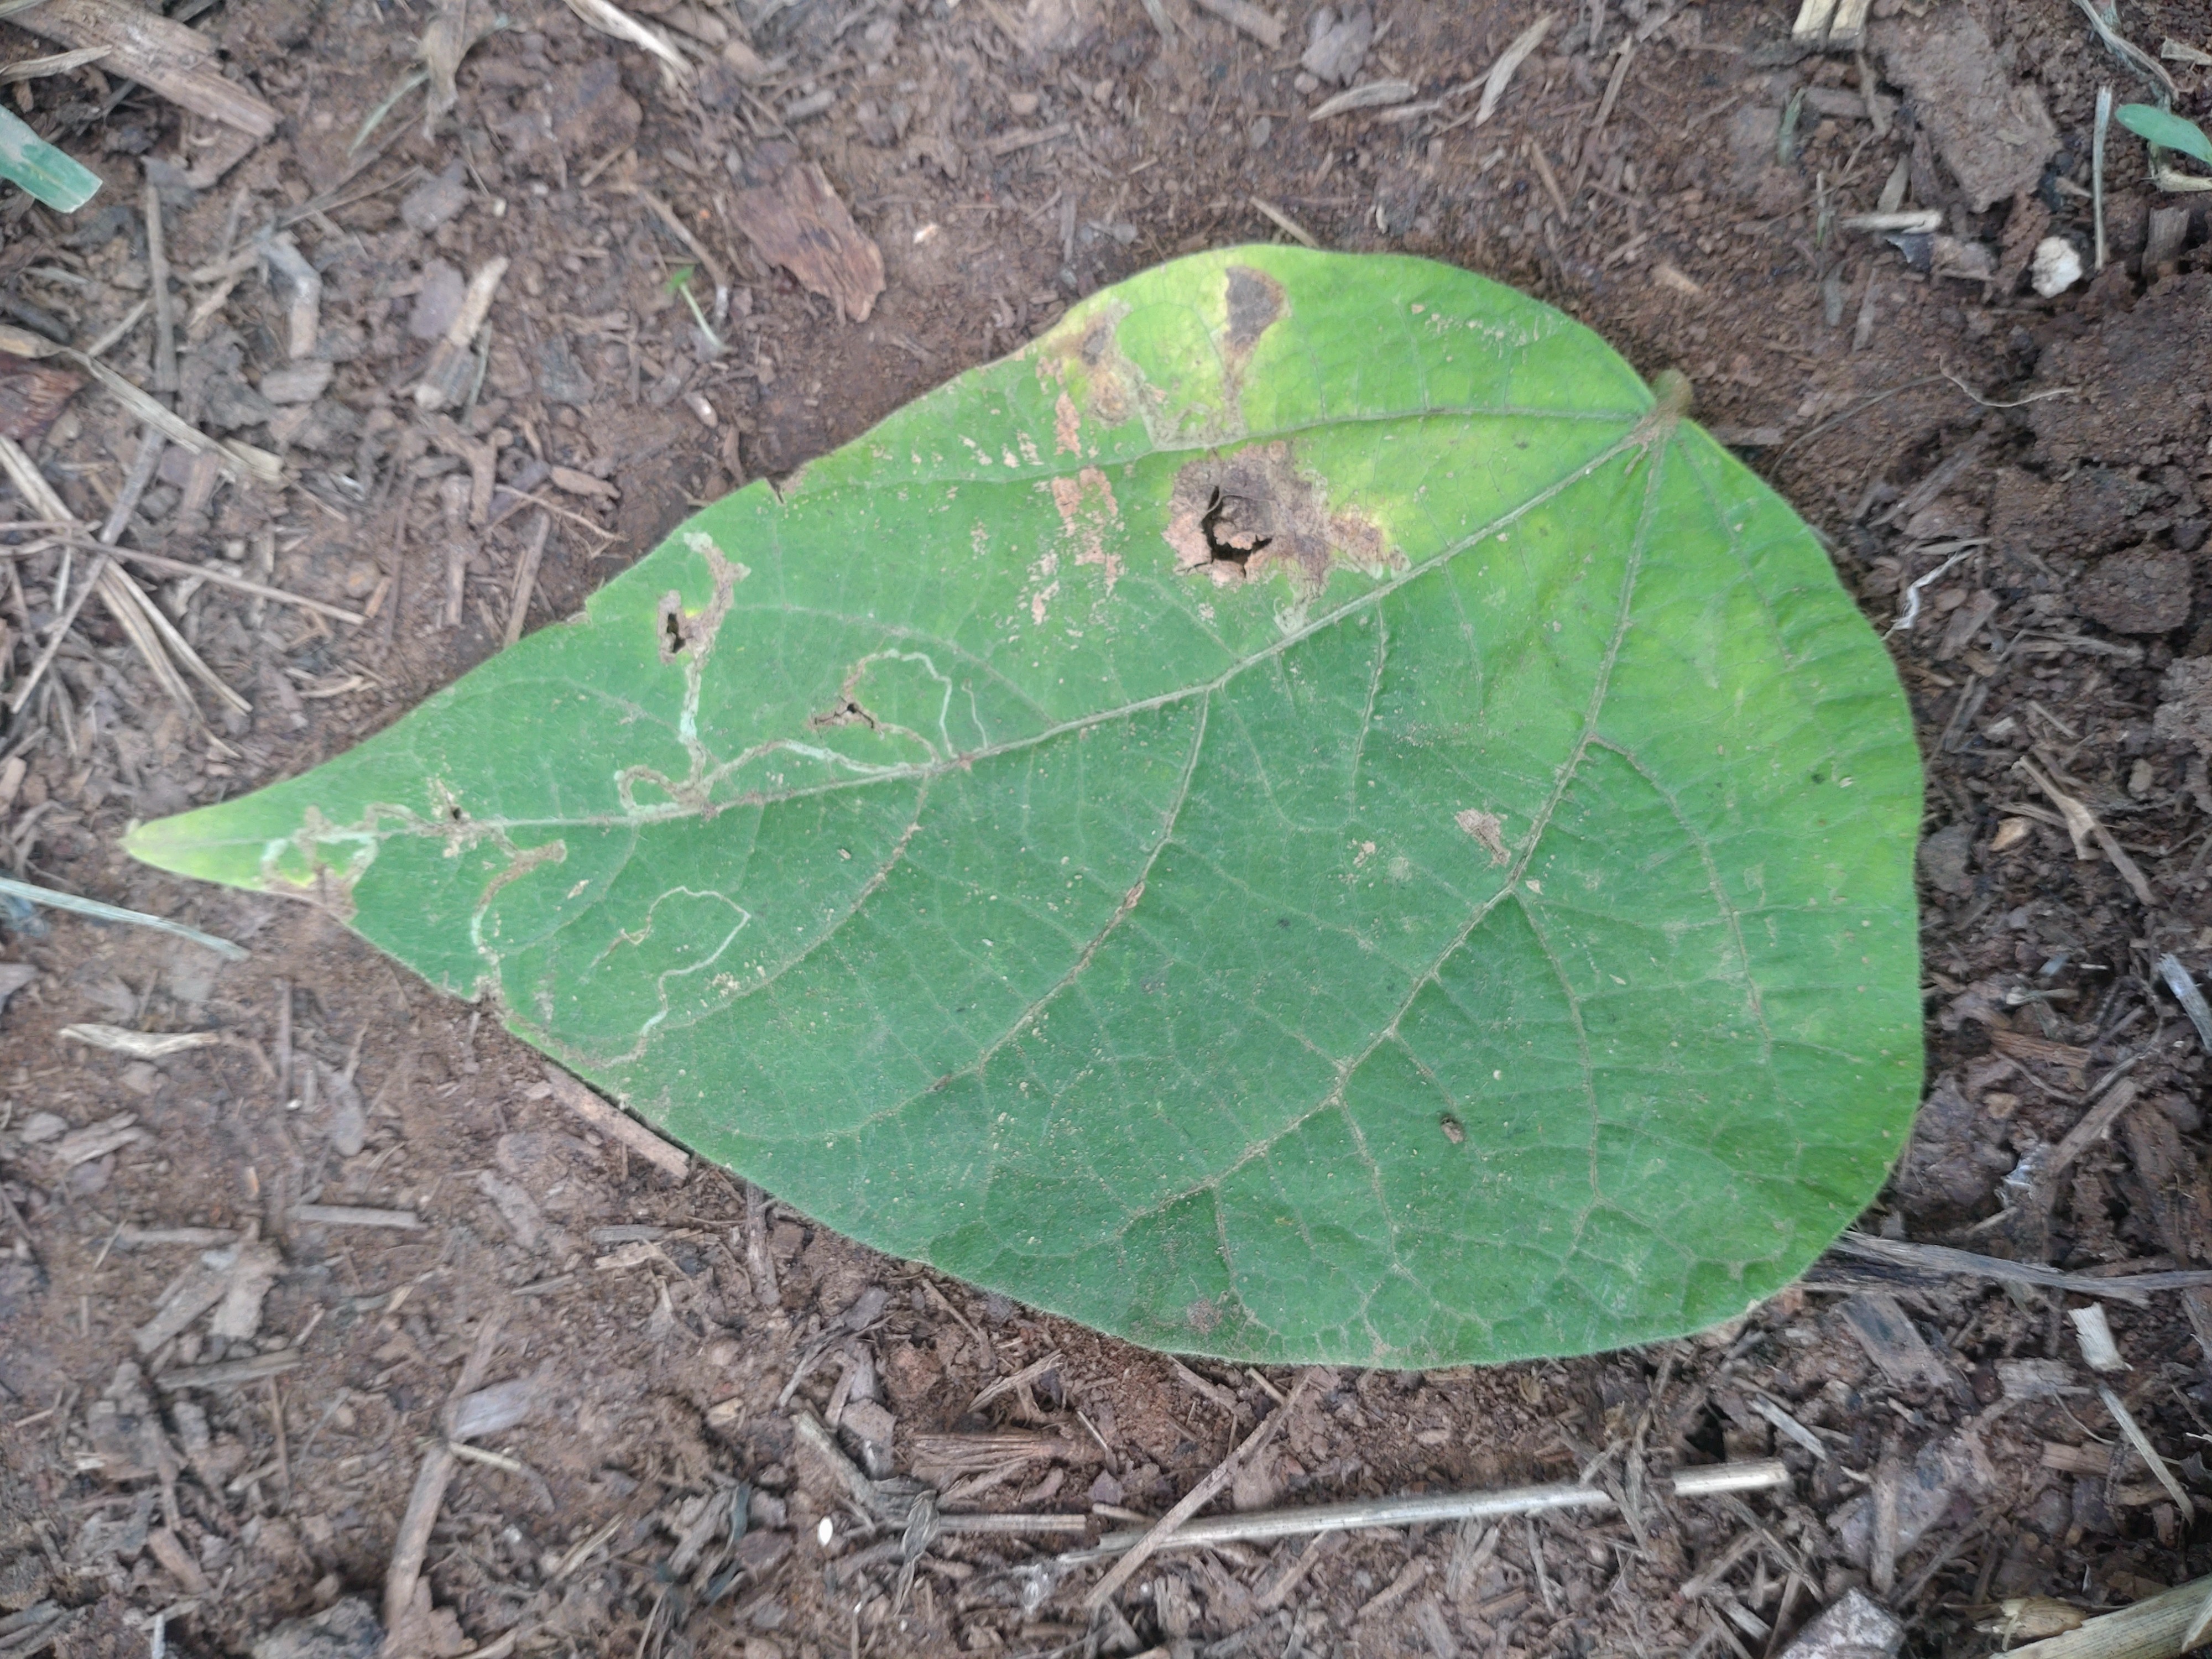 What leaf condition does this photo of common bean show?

anthracnose
